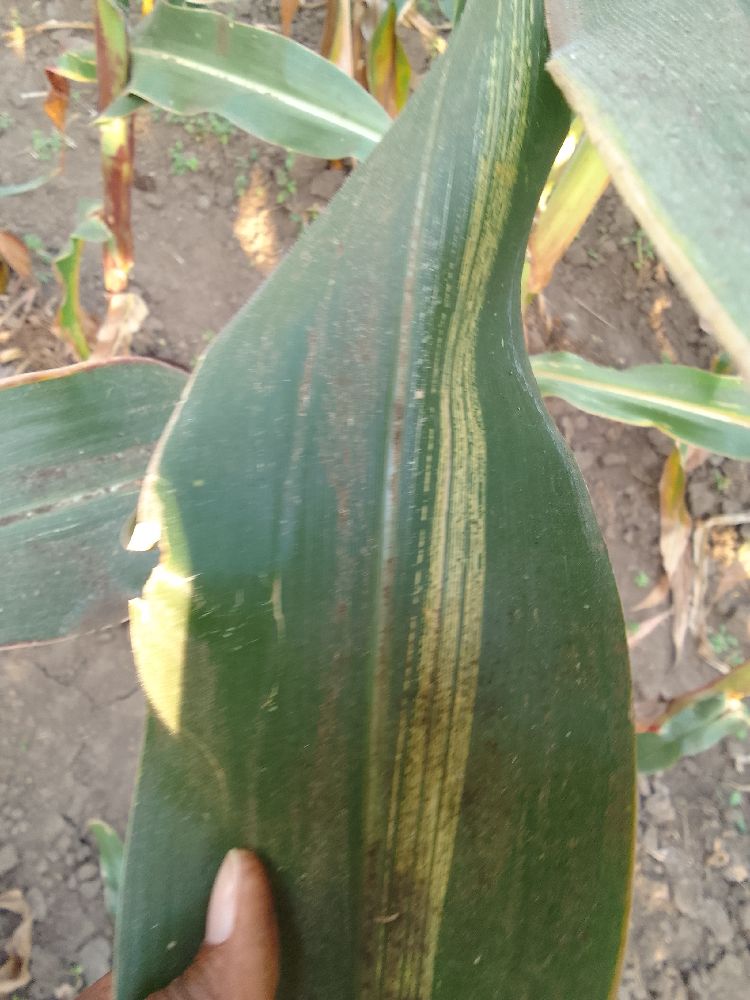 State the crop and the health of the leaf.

maize, maize streak virus
